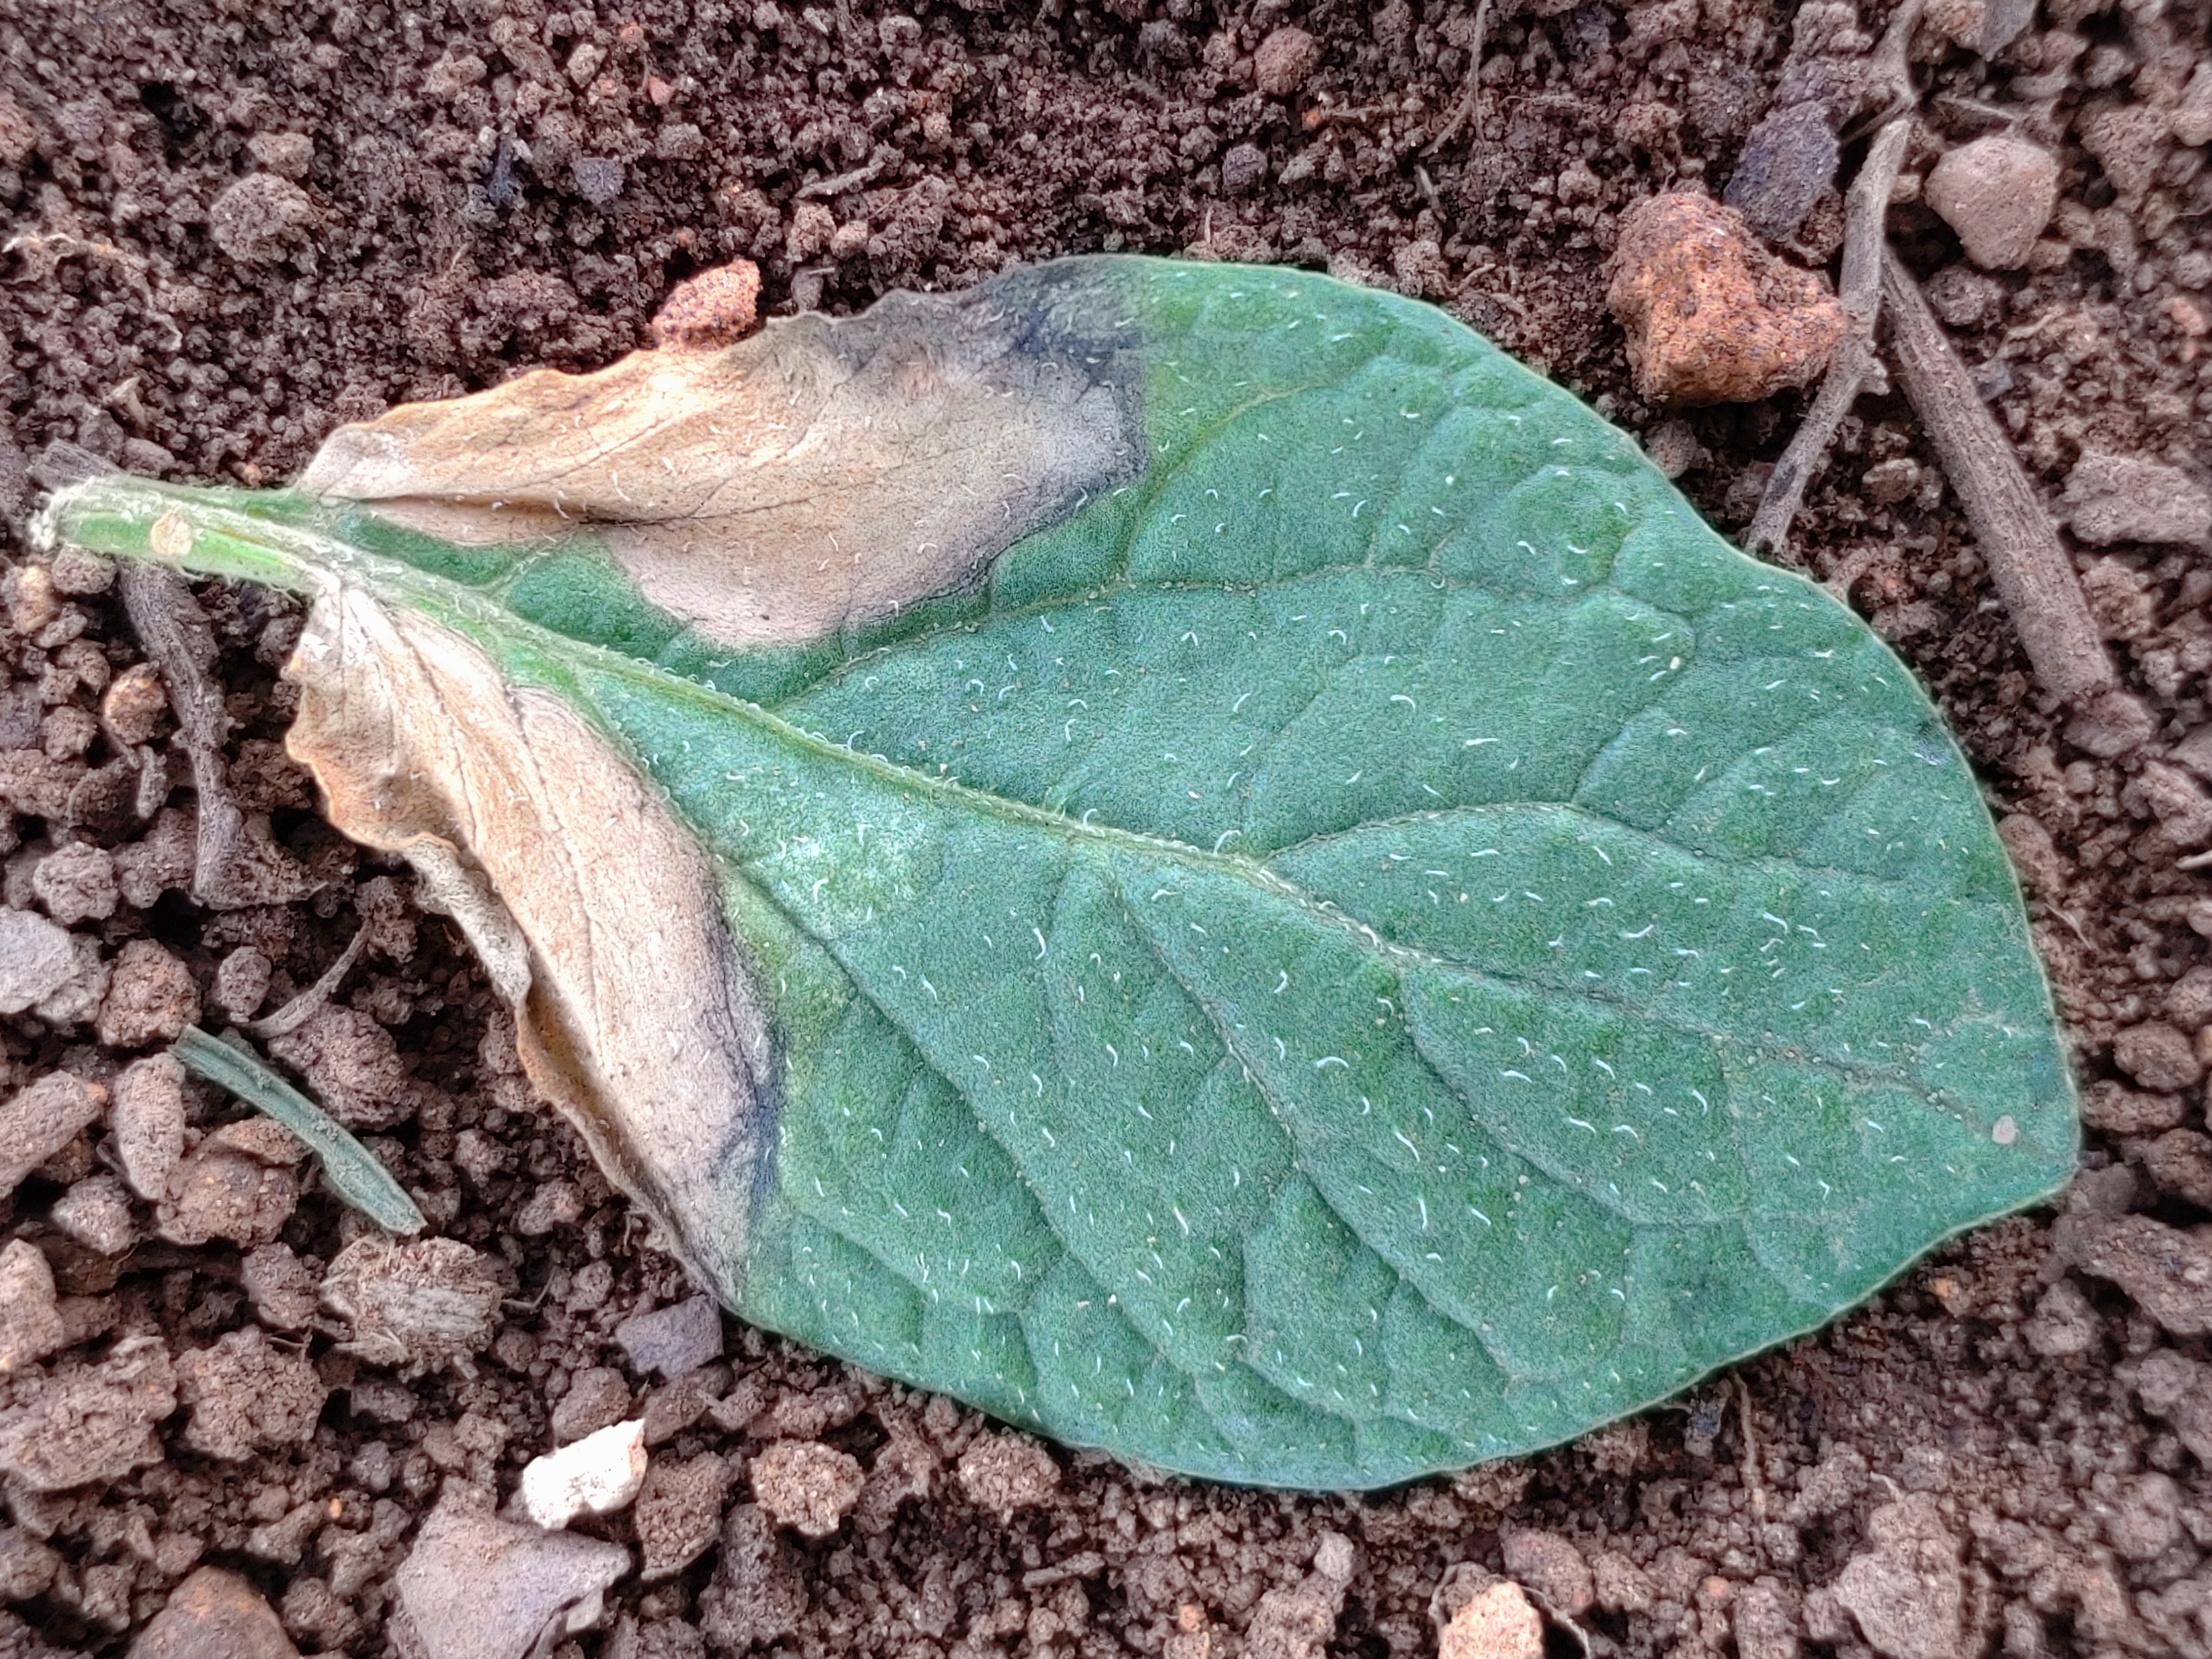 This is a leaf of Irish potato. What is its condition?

early blight
